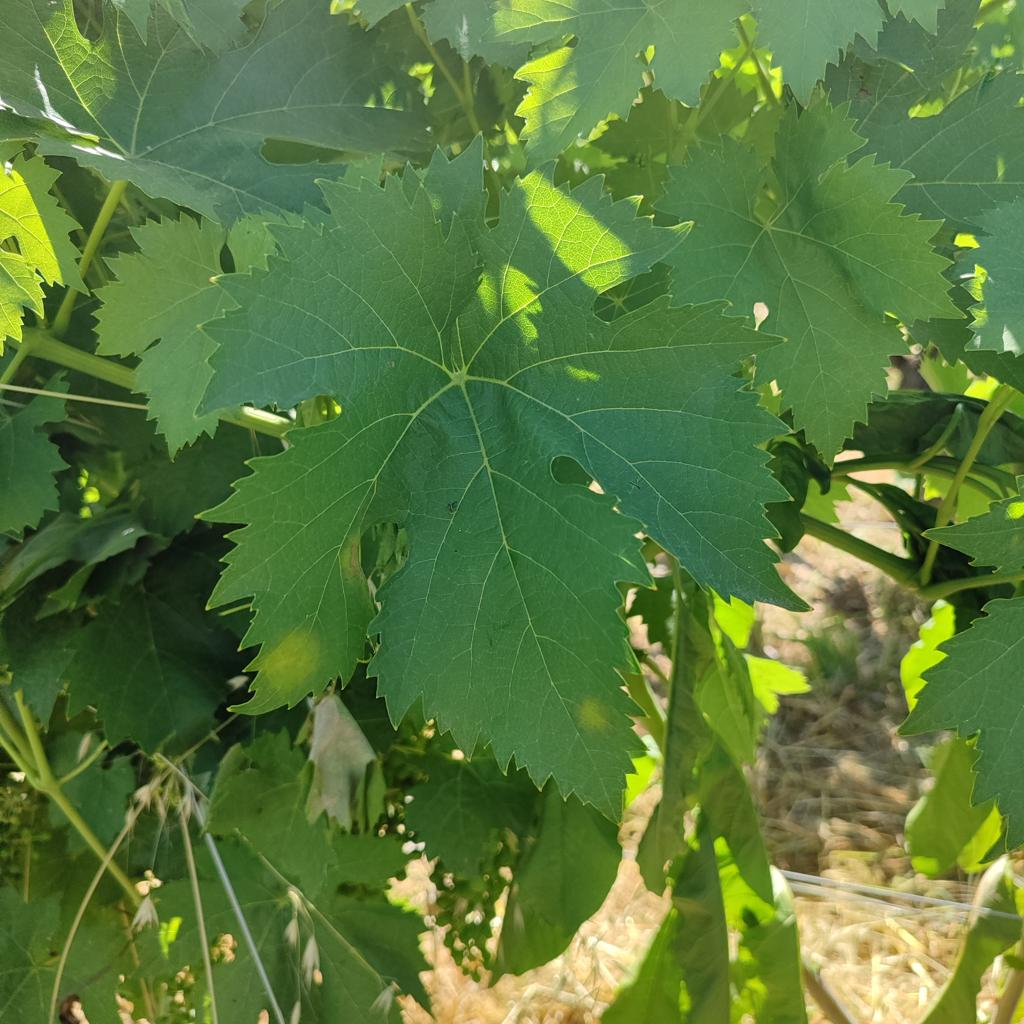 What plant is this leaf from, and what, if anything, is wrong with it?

grapevine, downy mildew
